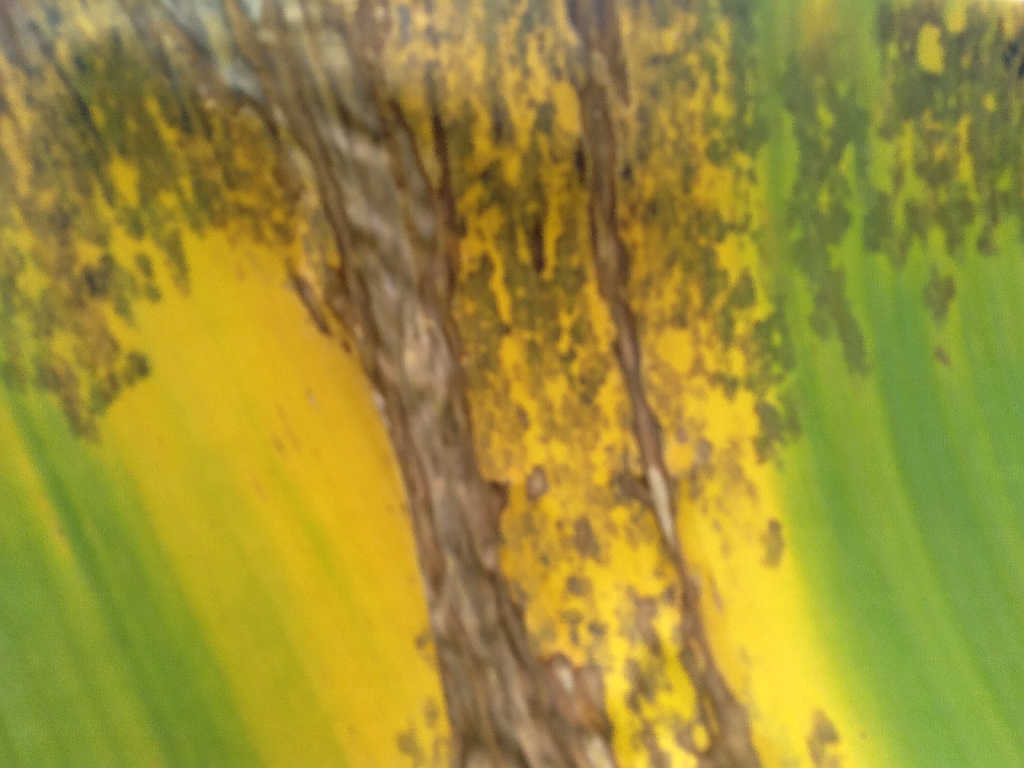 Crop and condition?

banana, black sigatoka
